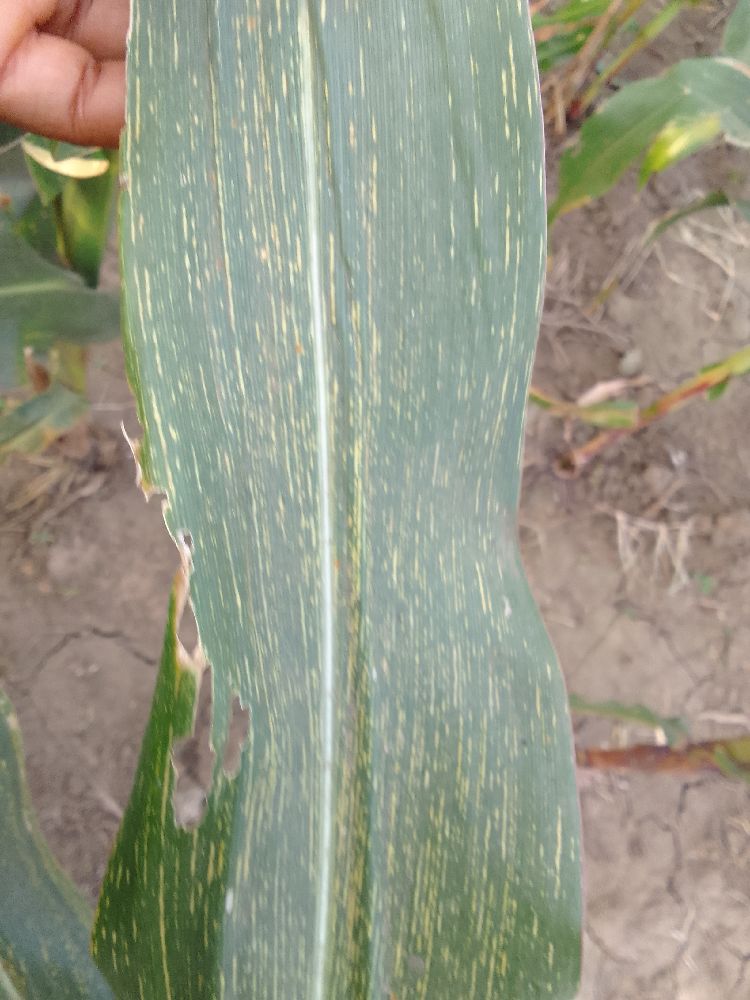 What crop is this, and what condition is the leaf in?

maize, maize streak virus
